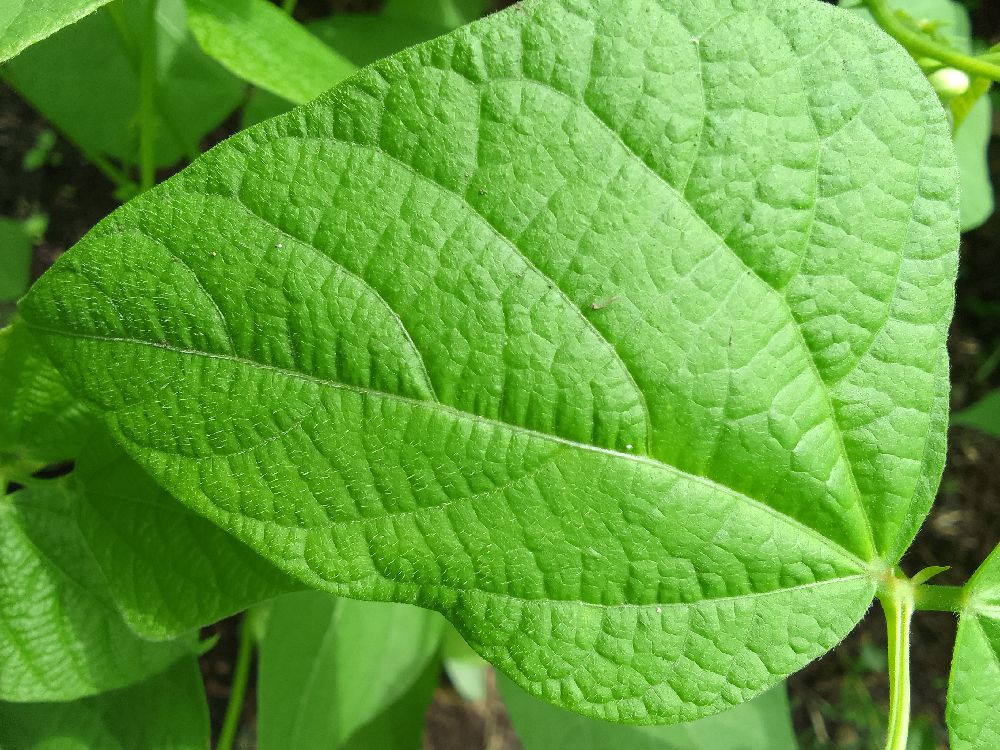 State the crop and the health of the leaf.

common bean, healthy
